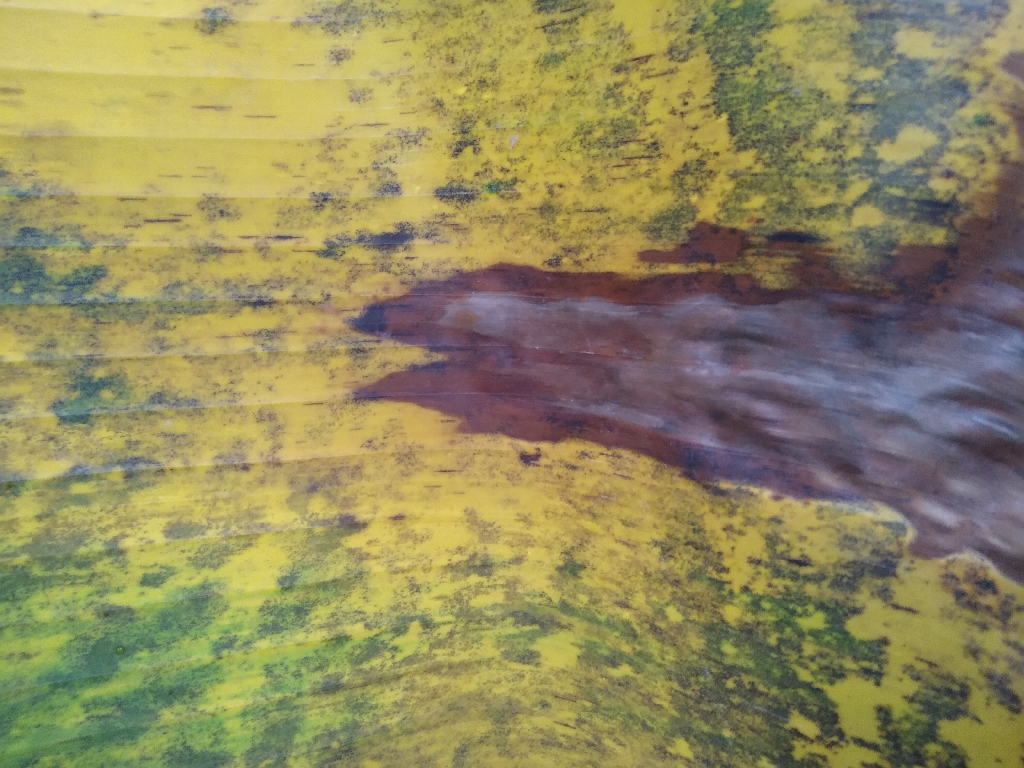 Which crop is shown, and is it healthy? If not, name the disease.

banana, black sigatoka
